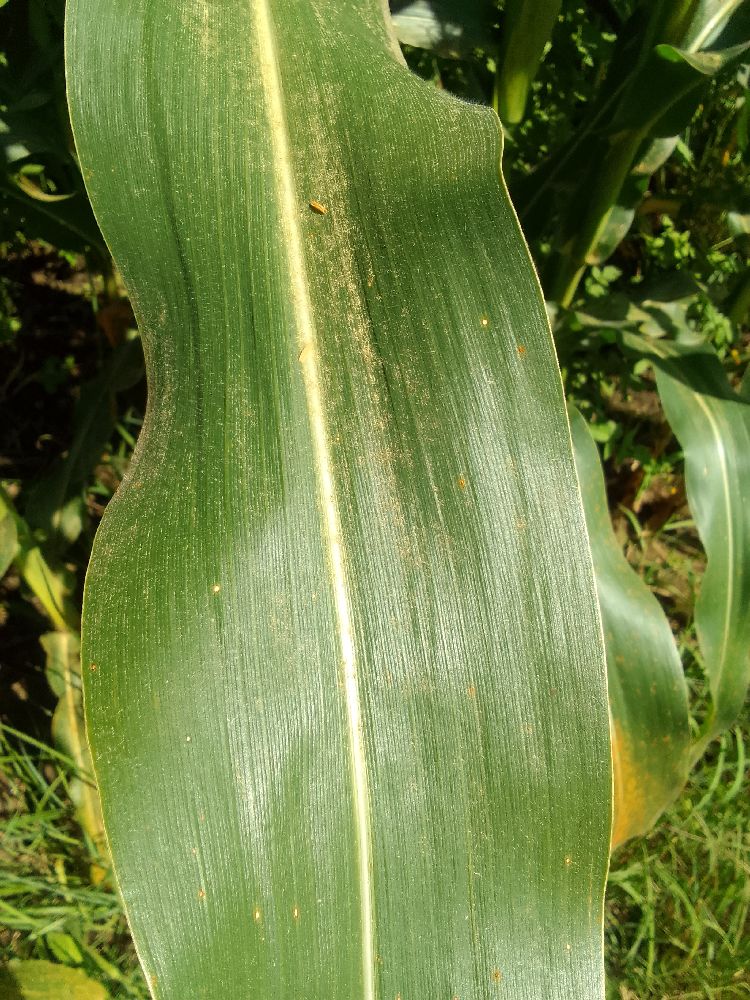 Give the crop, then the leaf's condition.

maize, healthy
